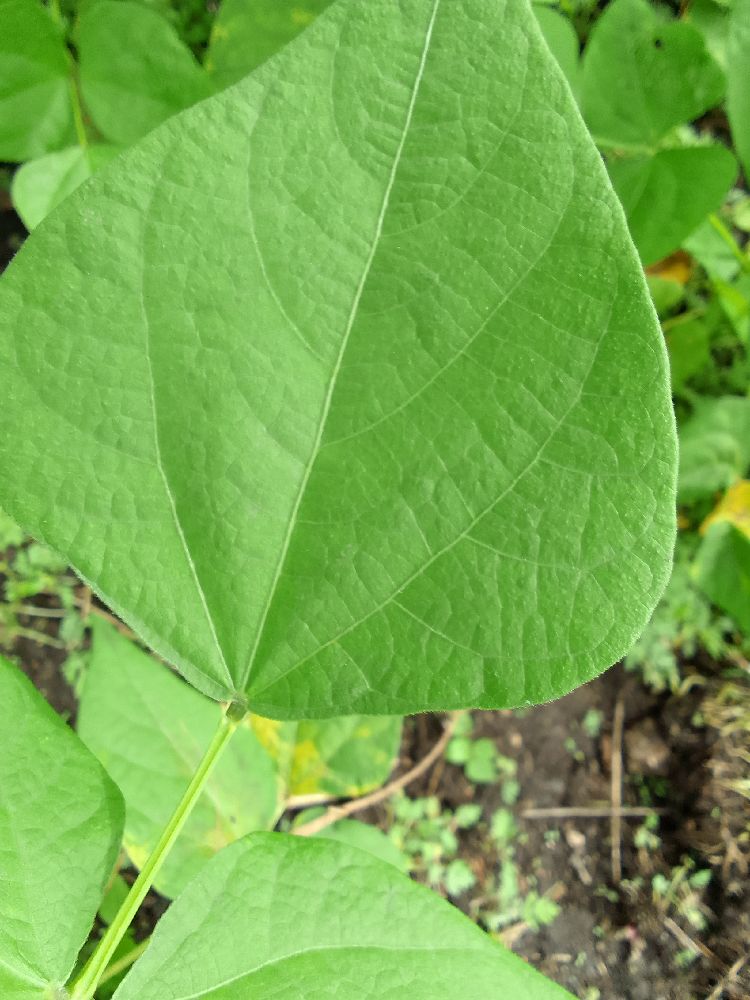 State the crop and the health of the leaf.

common bean, healthy
